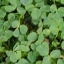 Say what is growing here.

unstructured weed
